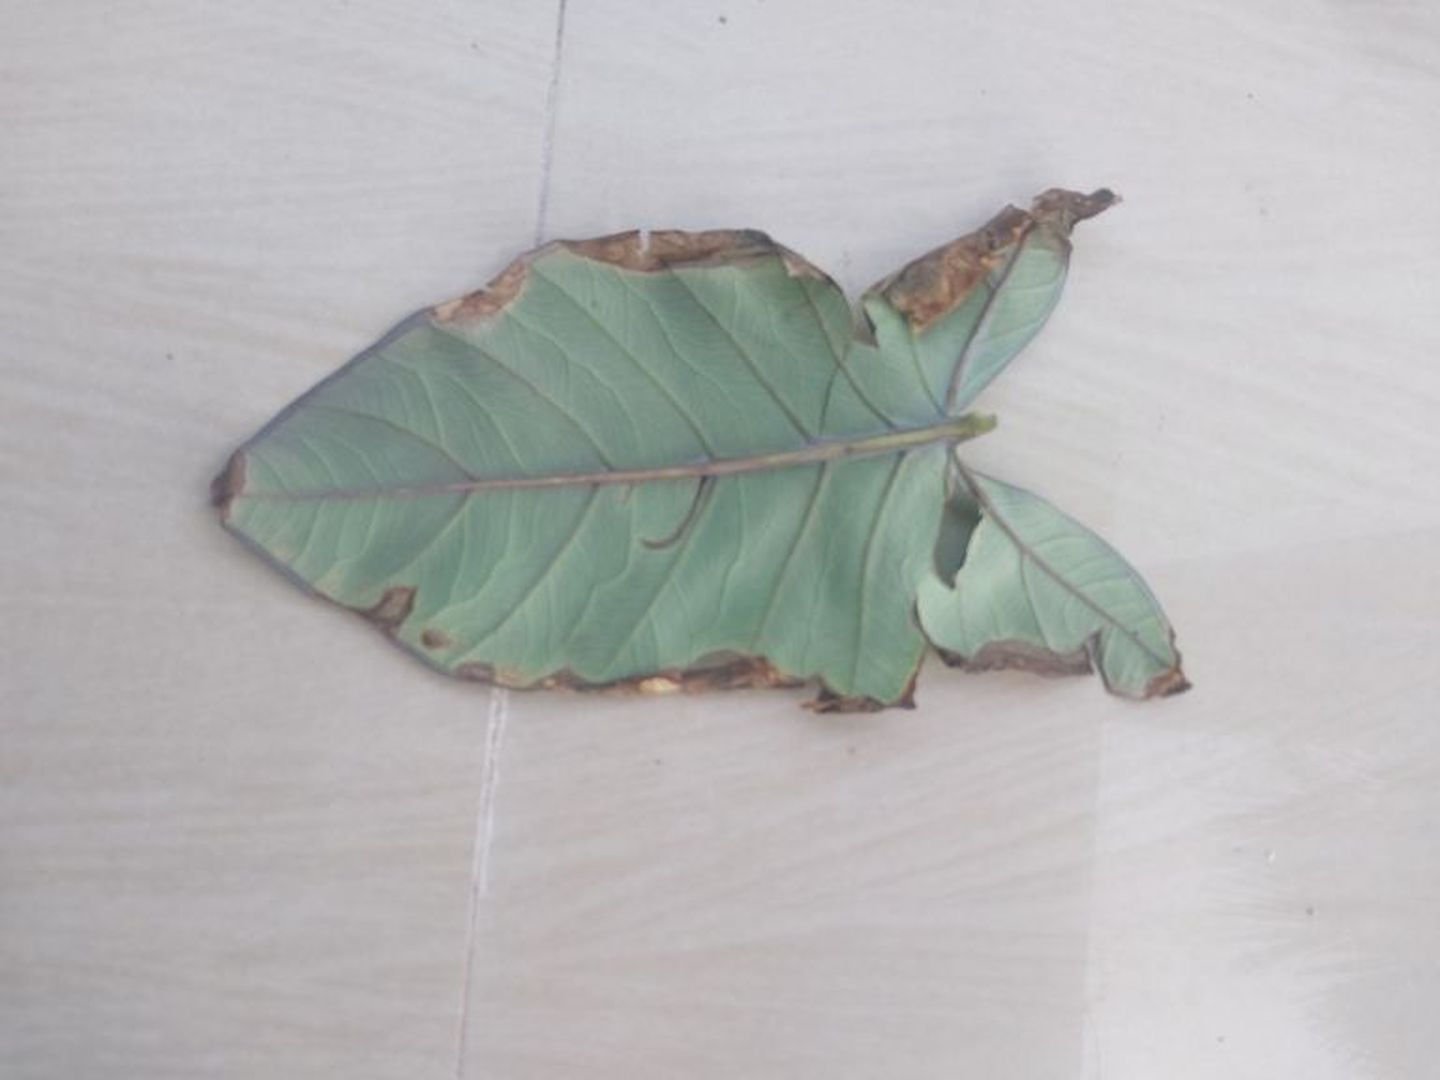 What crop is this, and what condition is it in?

taro, leaf blight
